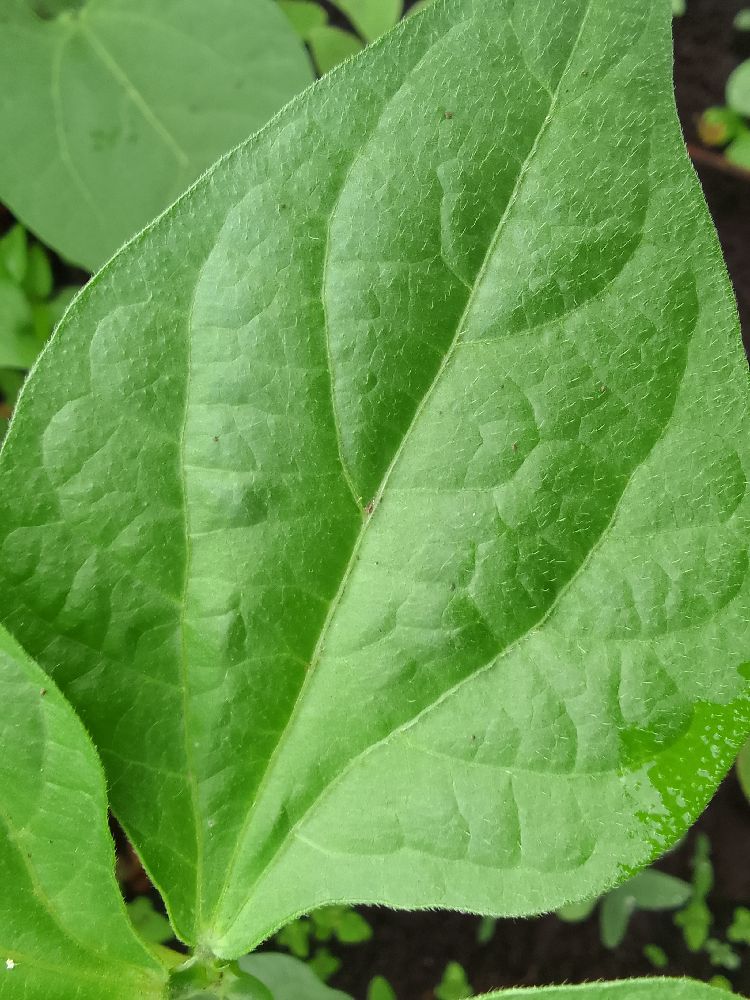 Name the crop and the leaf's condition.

common bean, healthy
